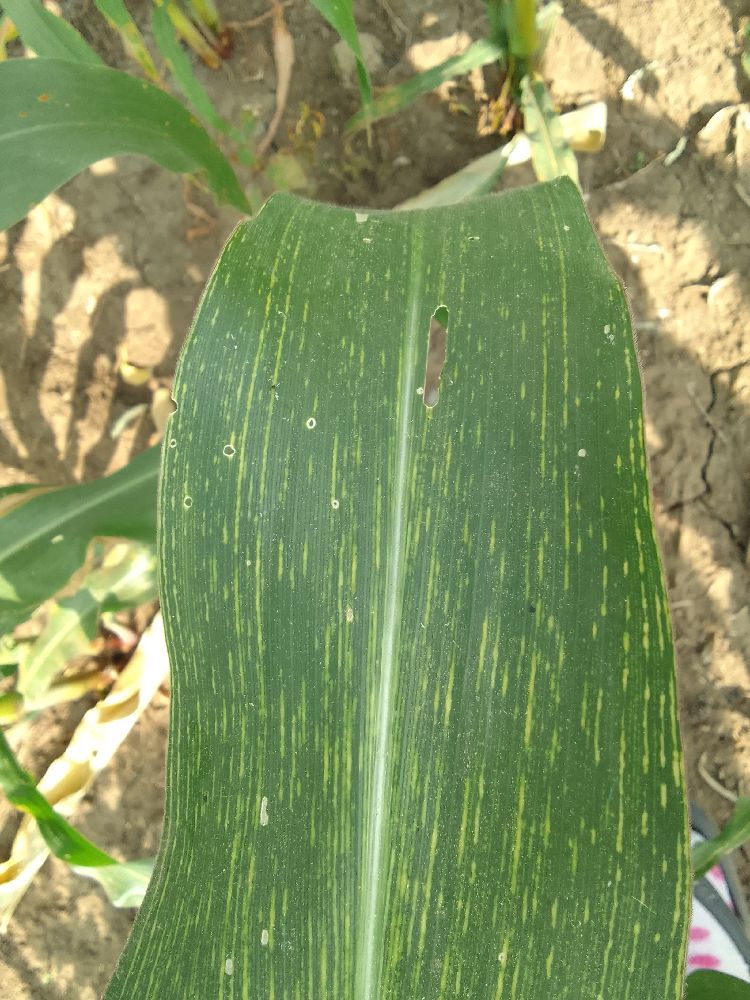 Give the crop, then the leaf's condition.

maize, maize streak virus
